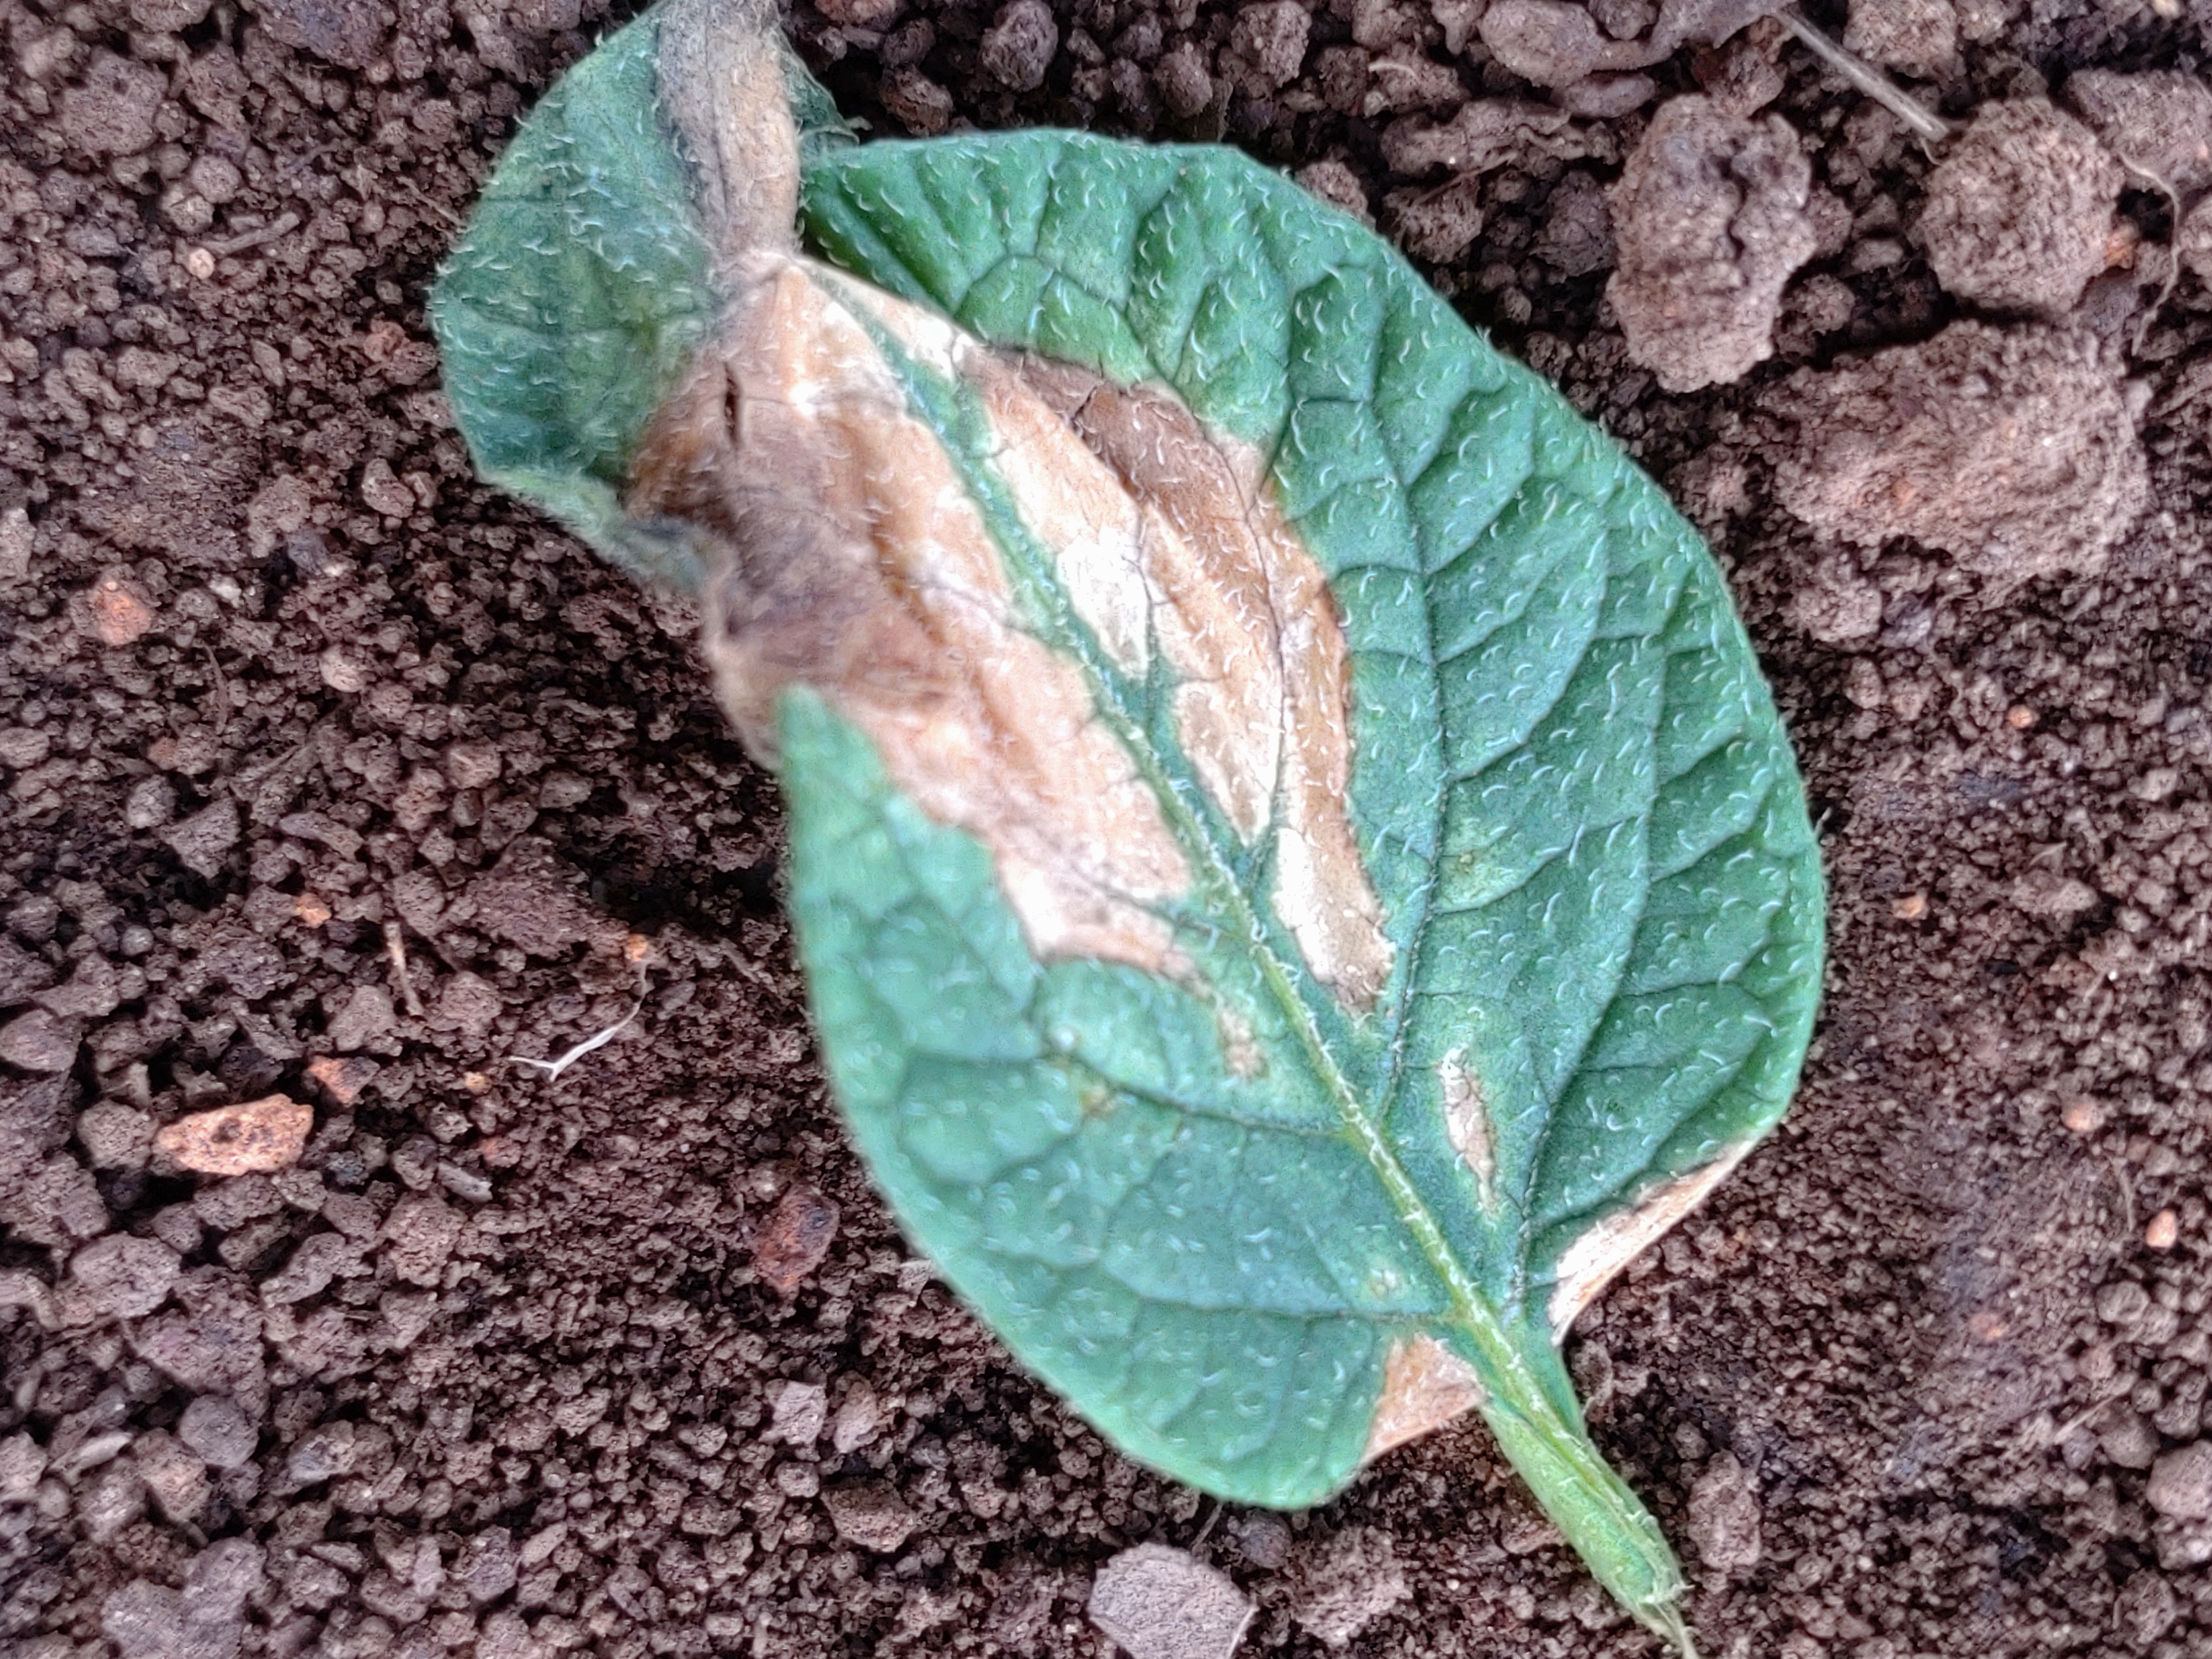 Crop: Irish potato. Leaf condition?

early blight
